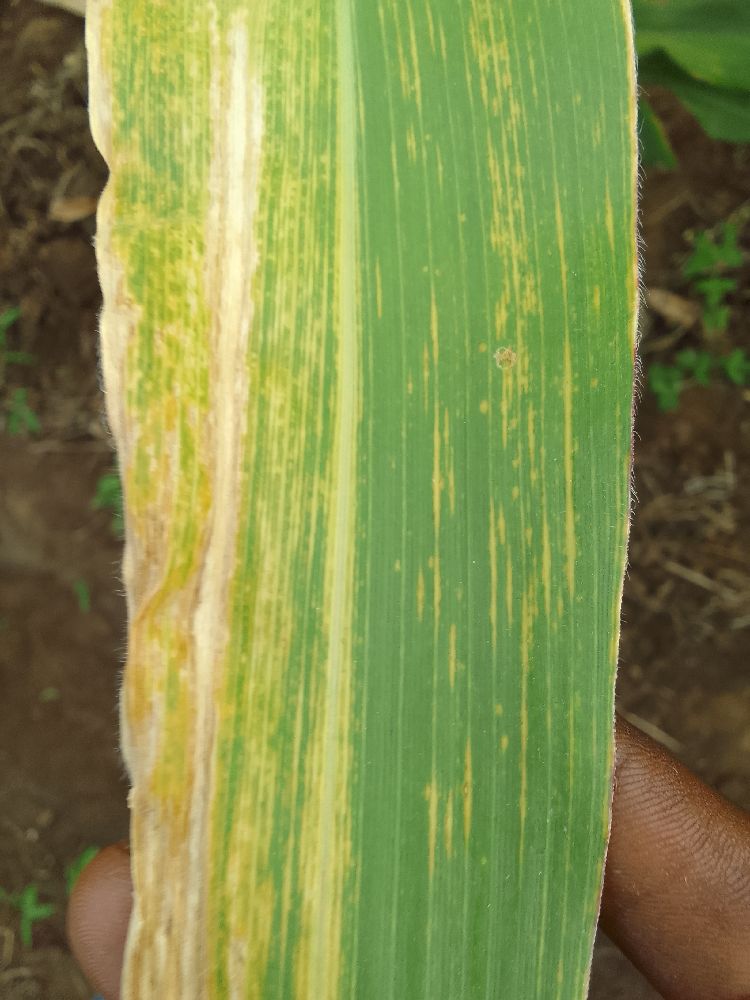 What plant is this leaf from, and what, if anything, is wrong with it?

maize, maize lethal necrosis
